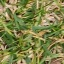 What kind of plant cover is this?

grass
